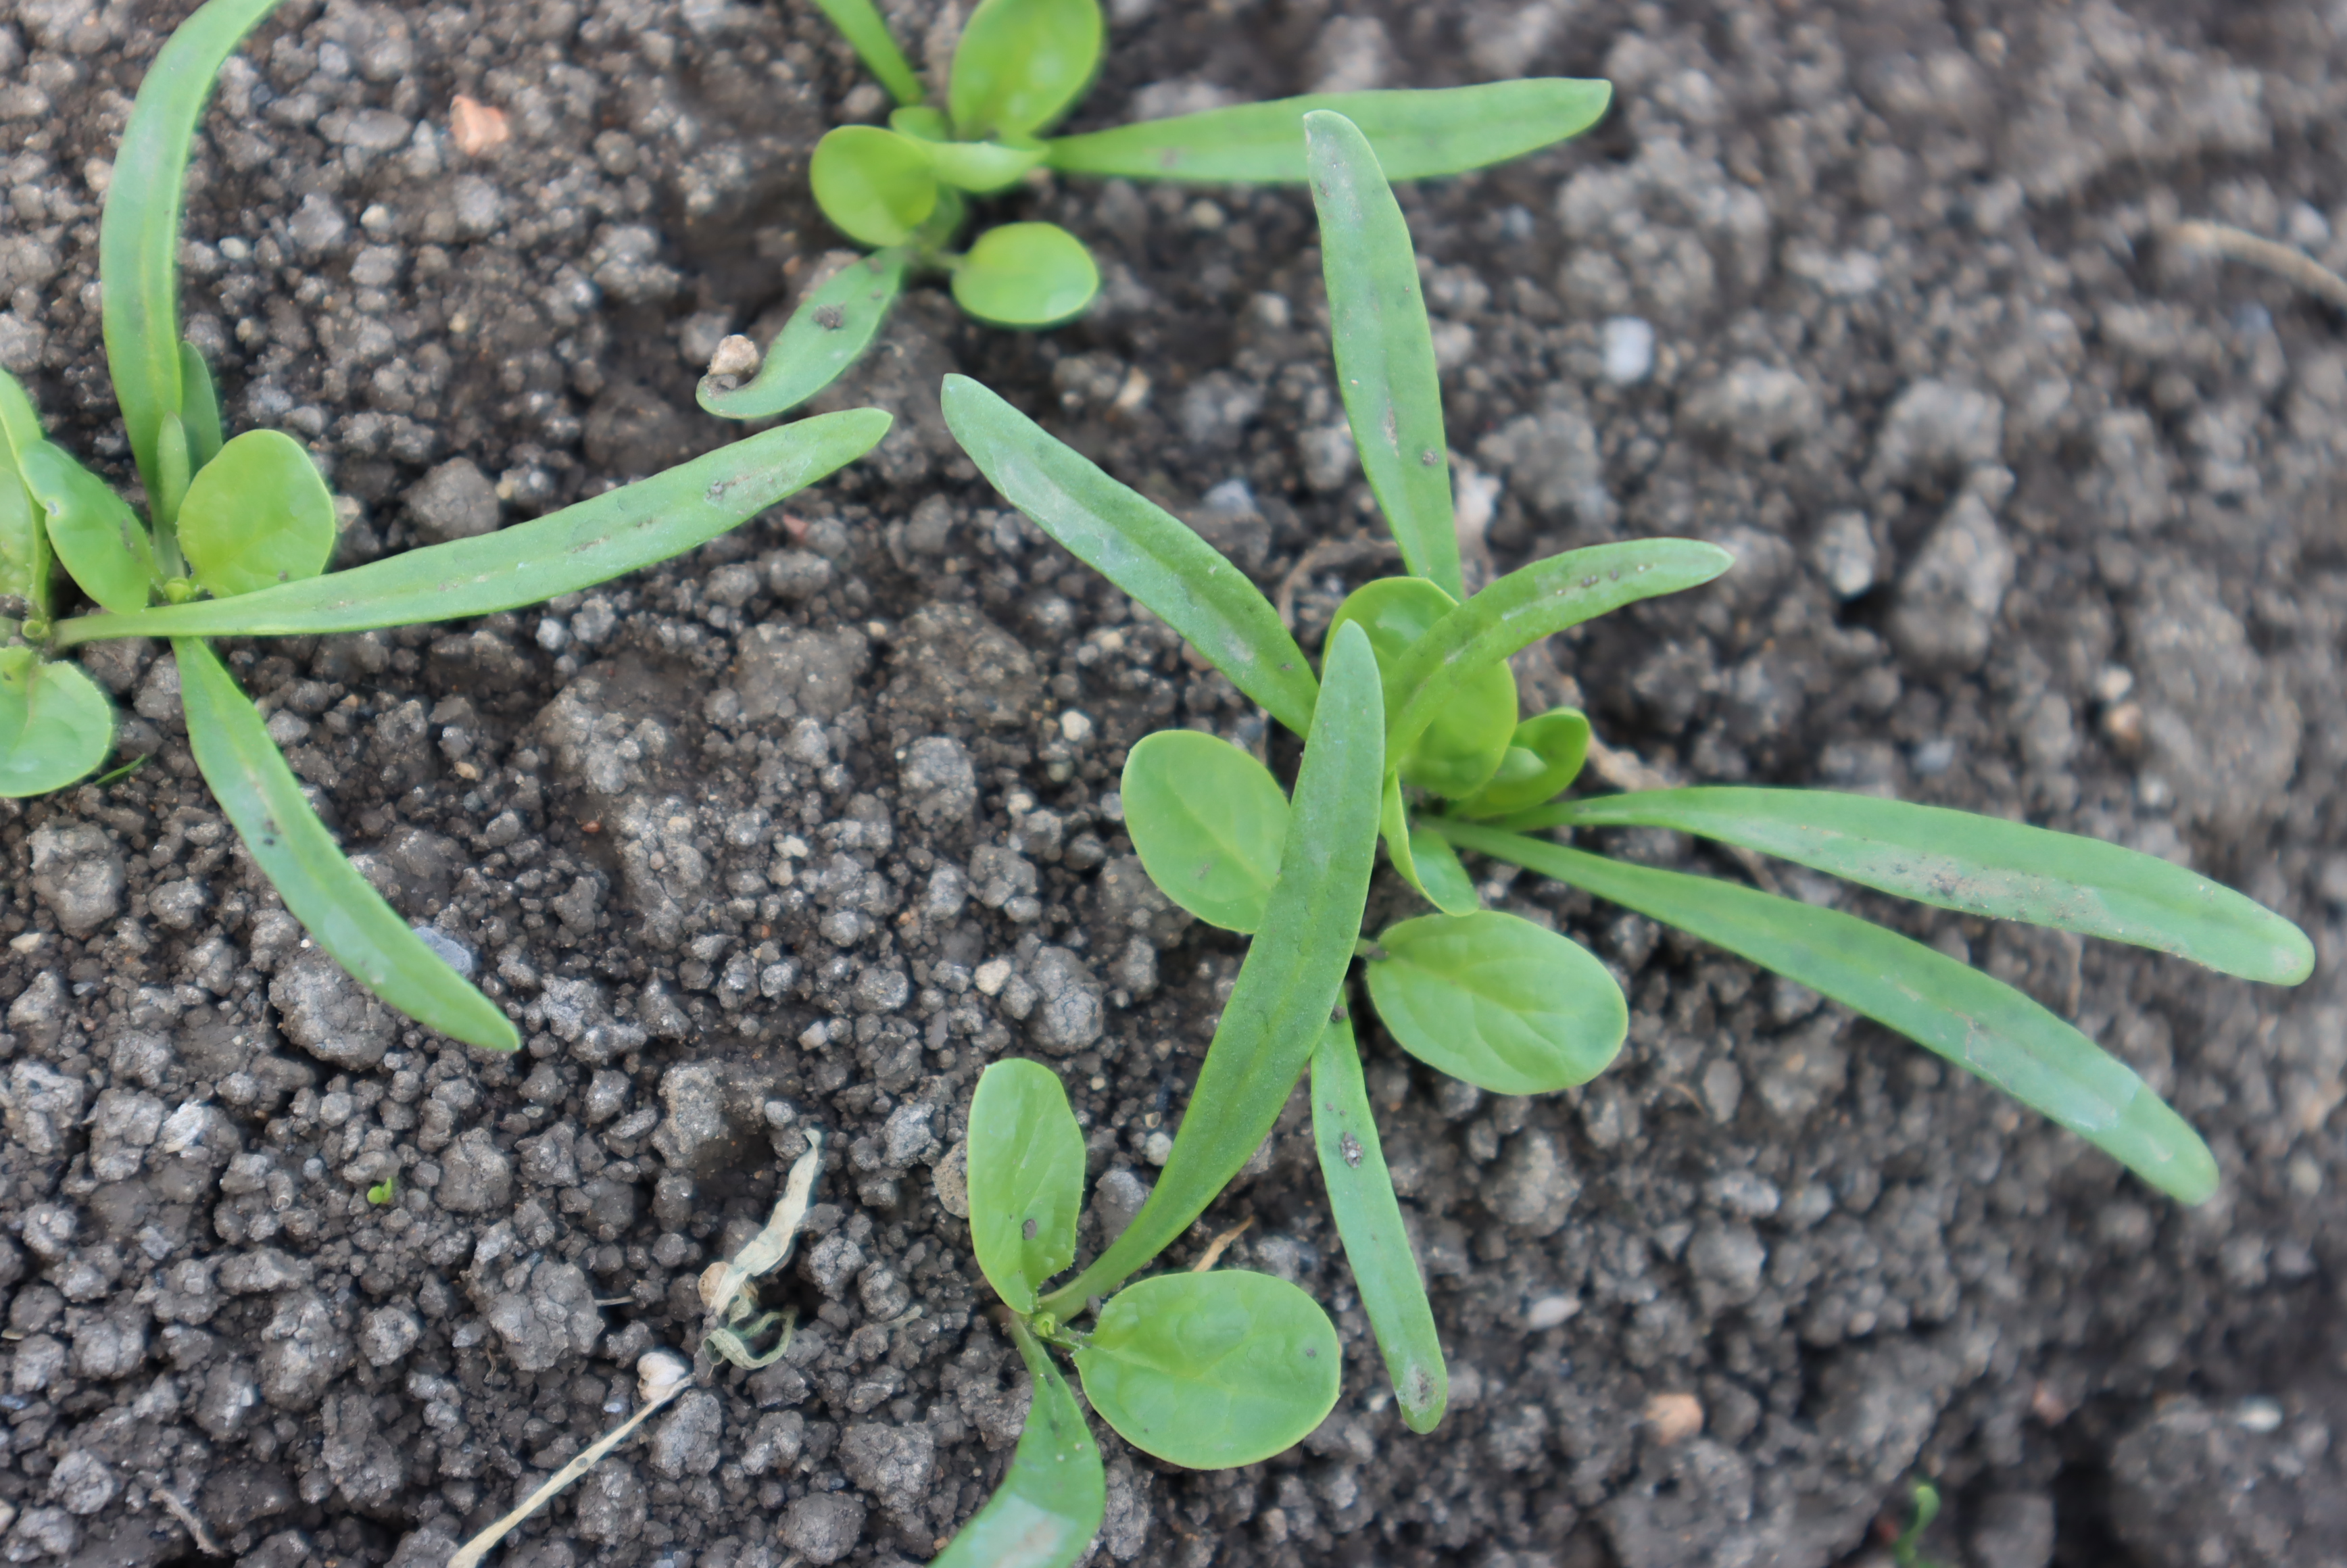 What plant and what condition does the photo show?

spinach, healthy
